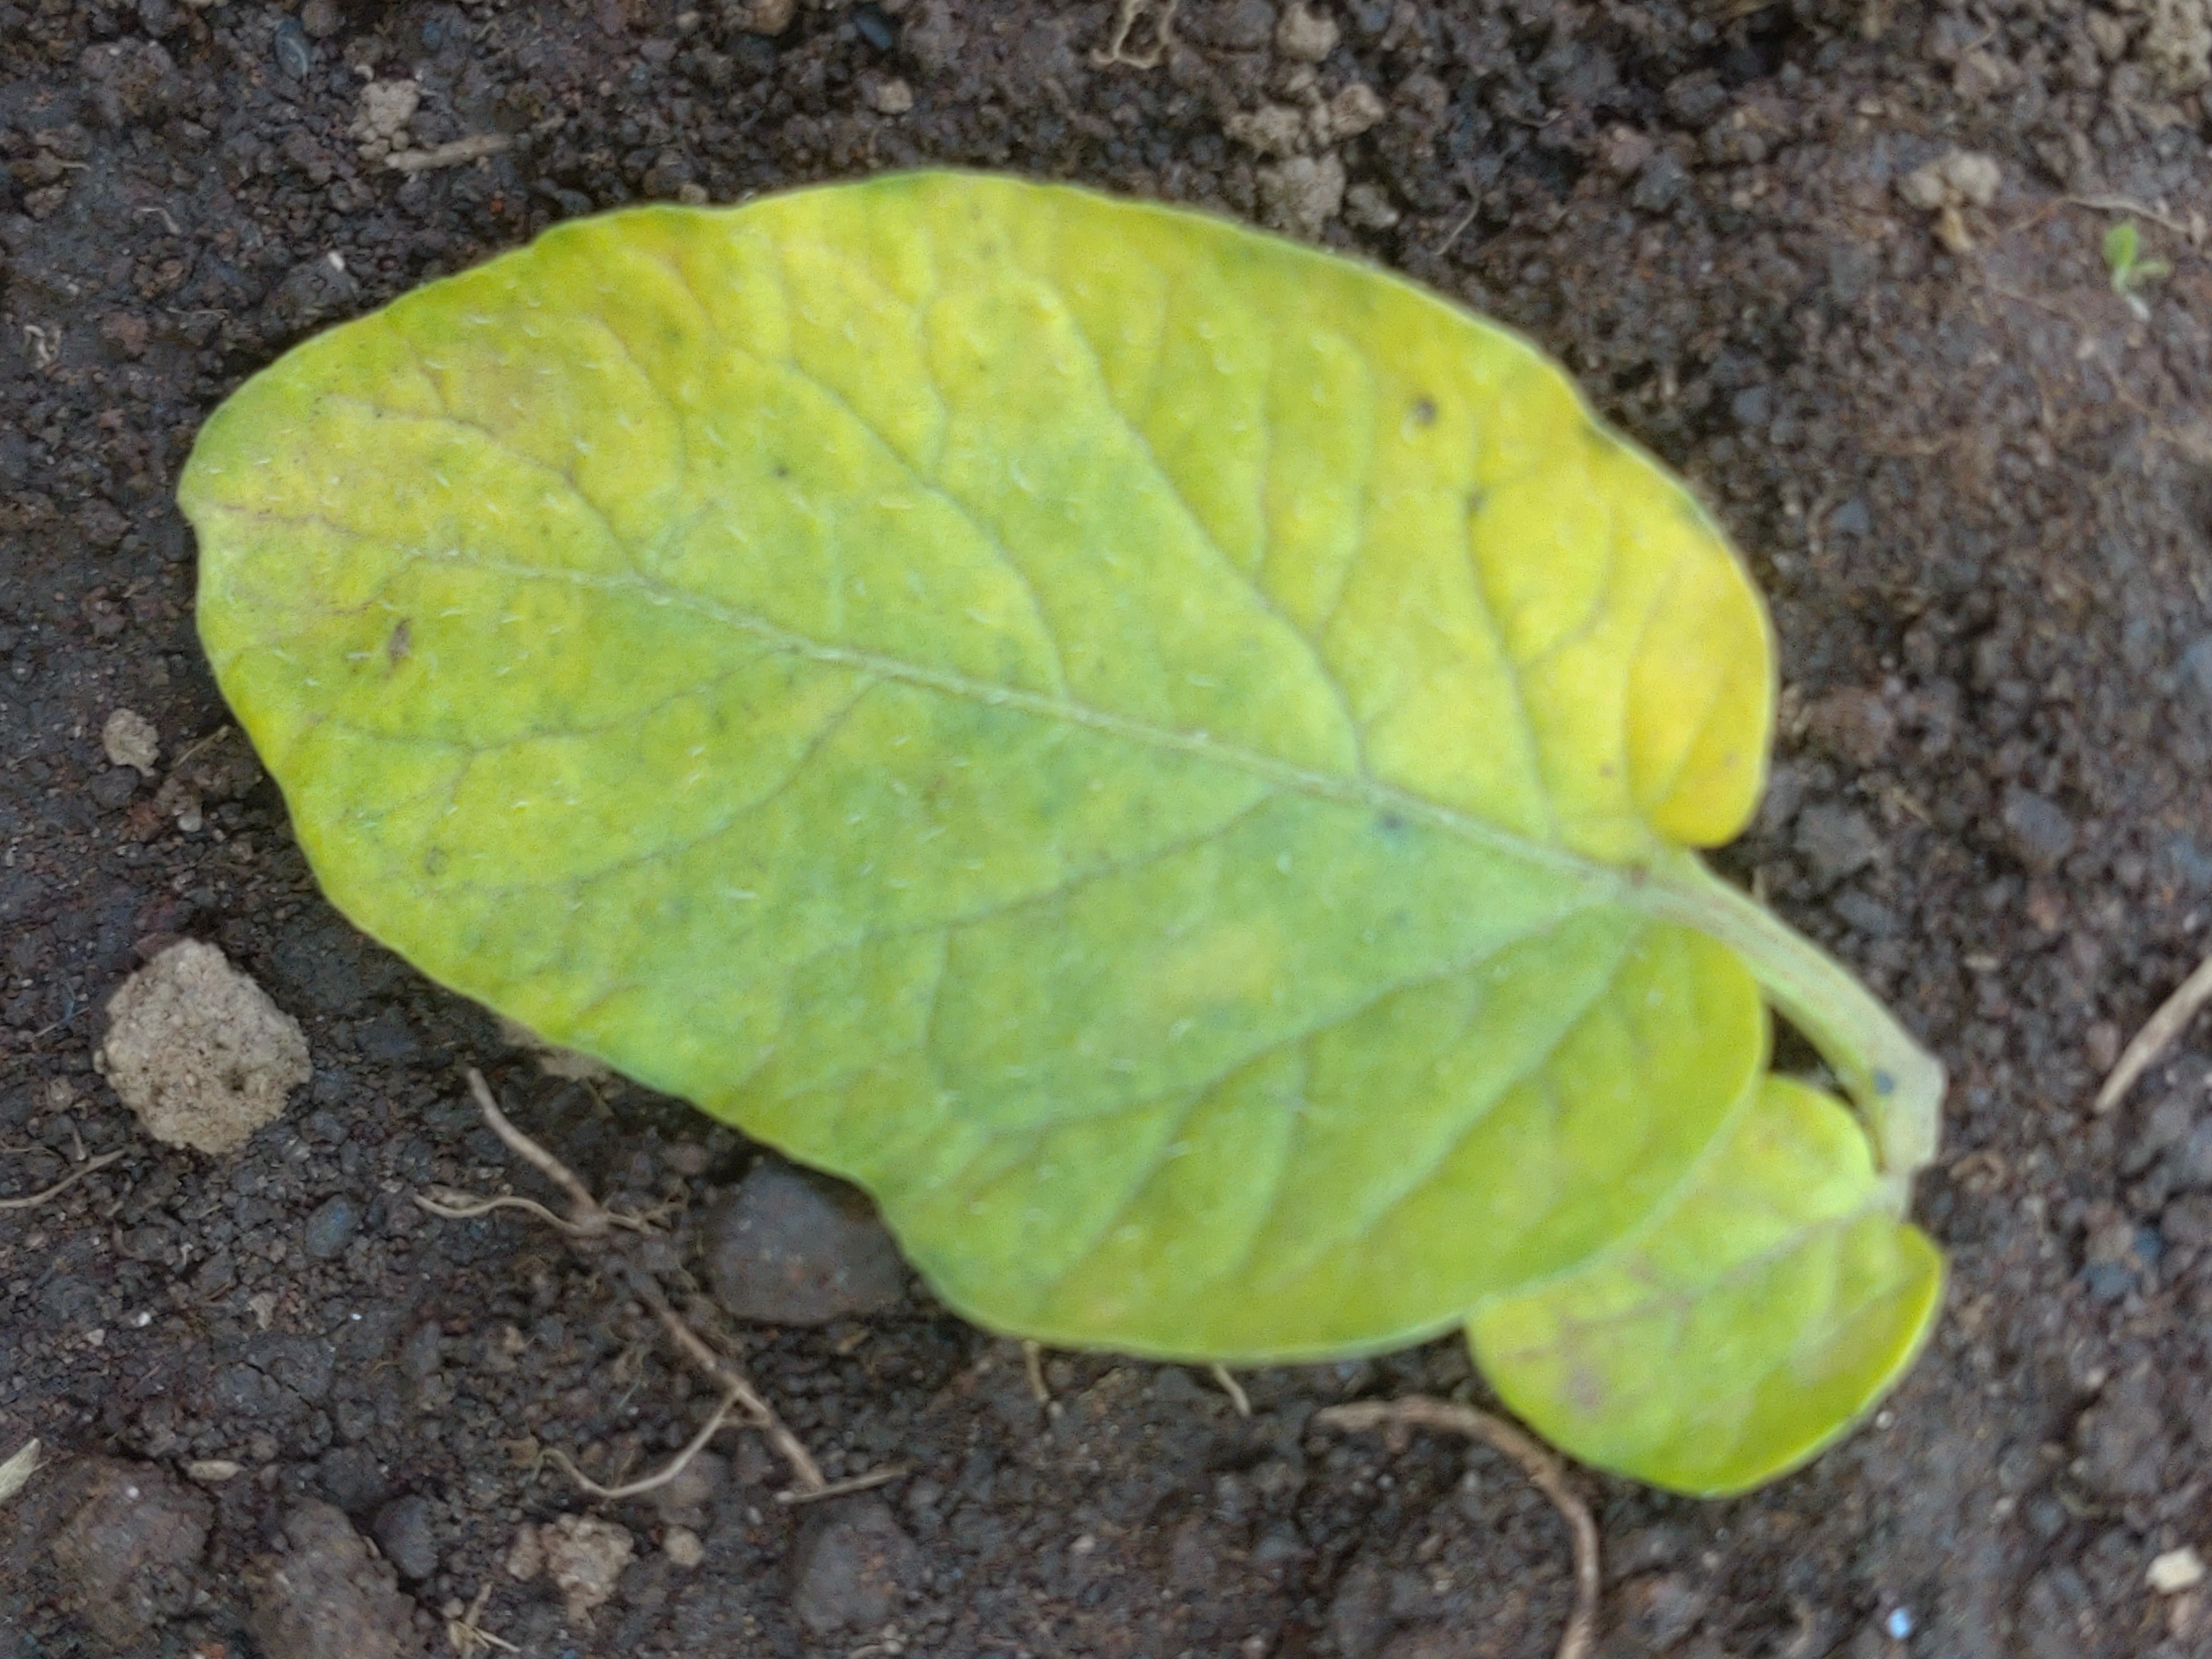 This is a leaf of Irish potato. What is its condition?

late blight
